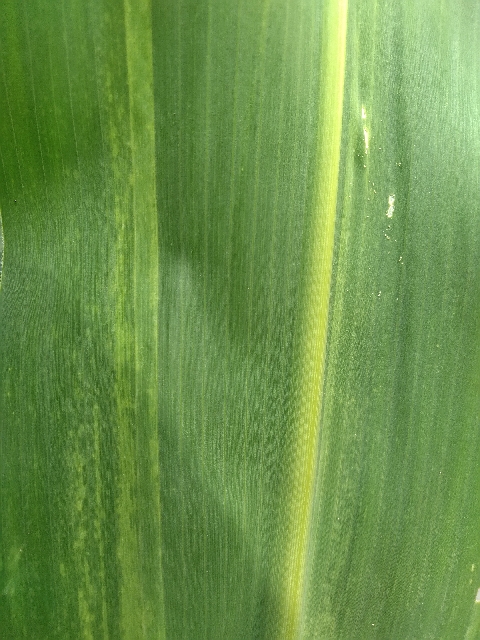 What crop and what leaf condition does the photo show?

maize, maize lethal necrosis
